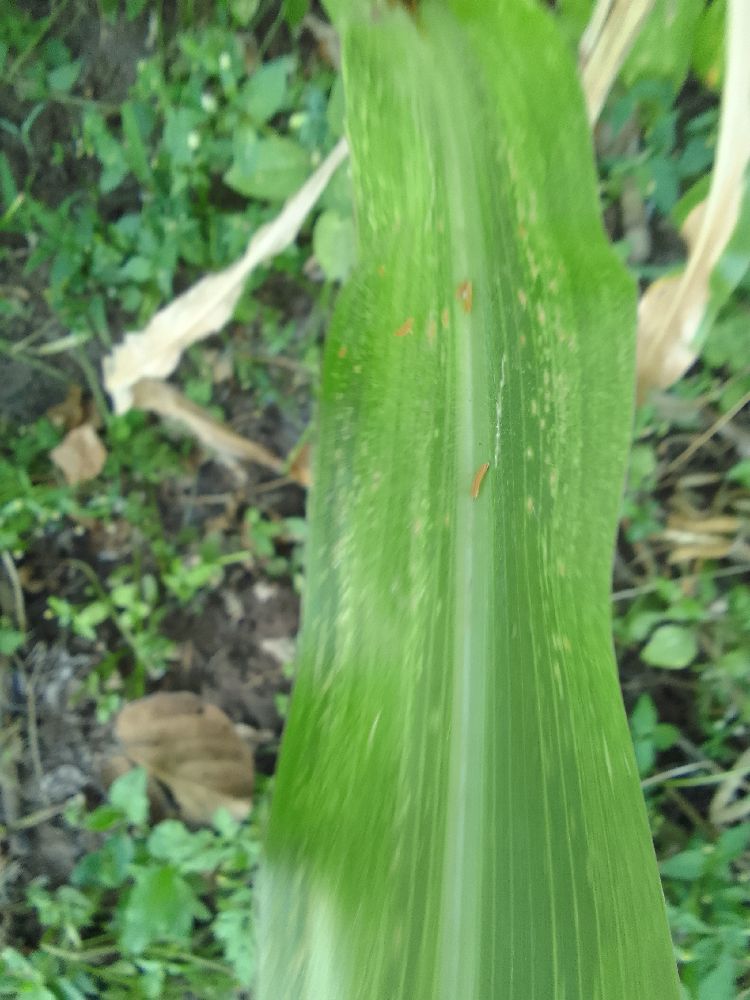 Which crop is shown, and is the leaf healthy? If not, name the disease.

maize, maize lethal necrosis
